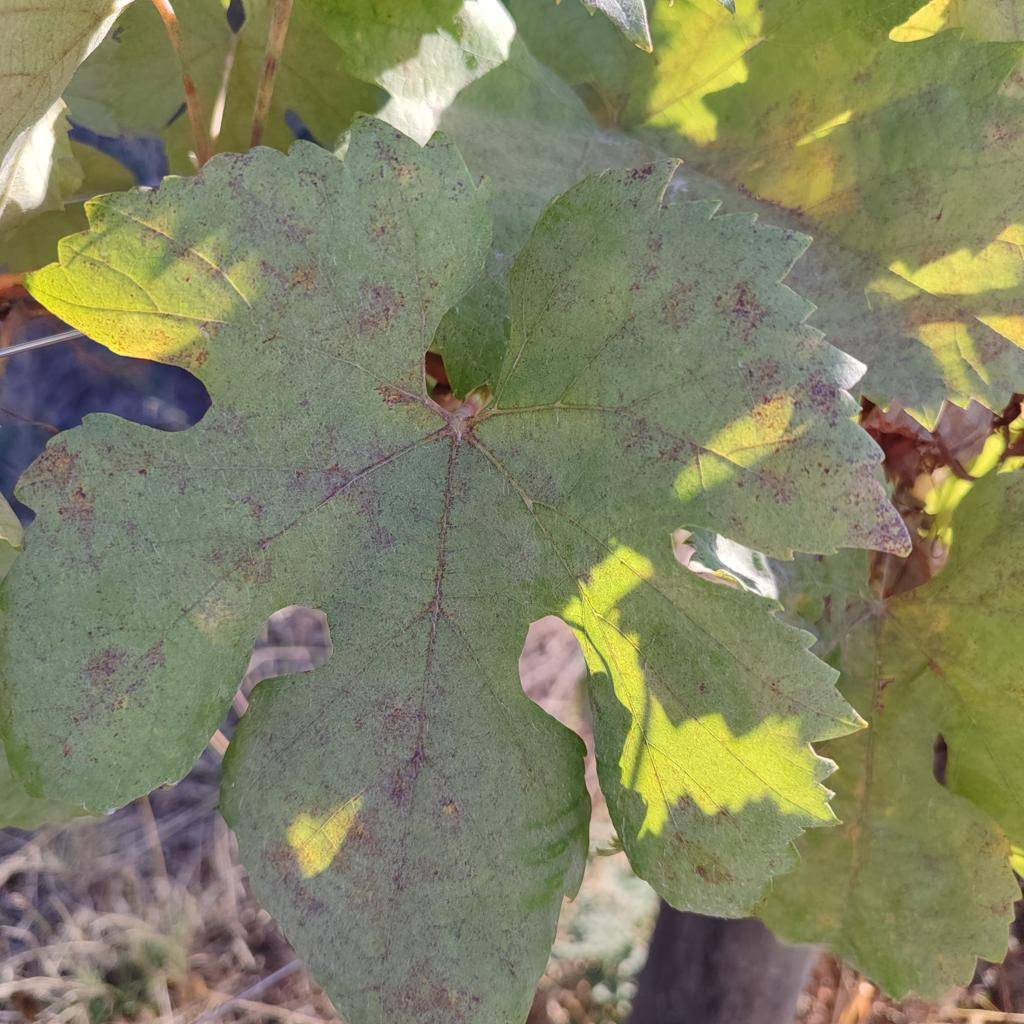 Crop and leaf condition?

grapevine, powdery mildew
